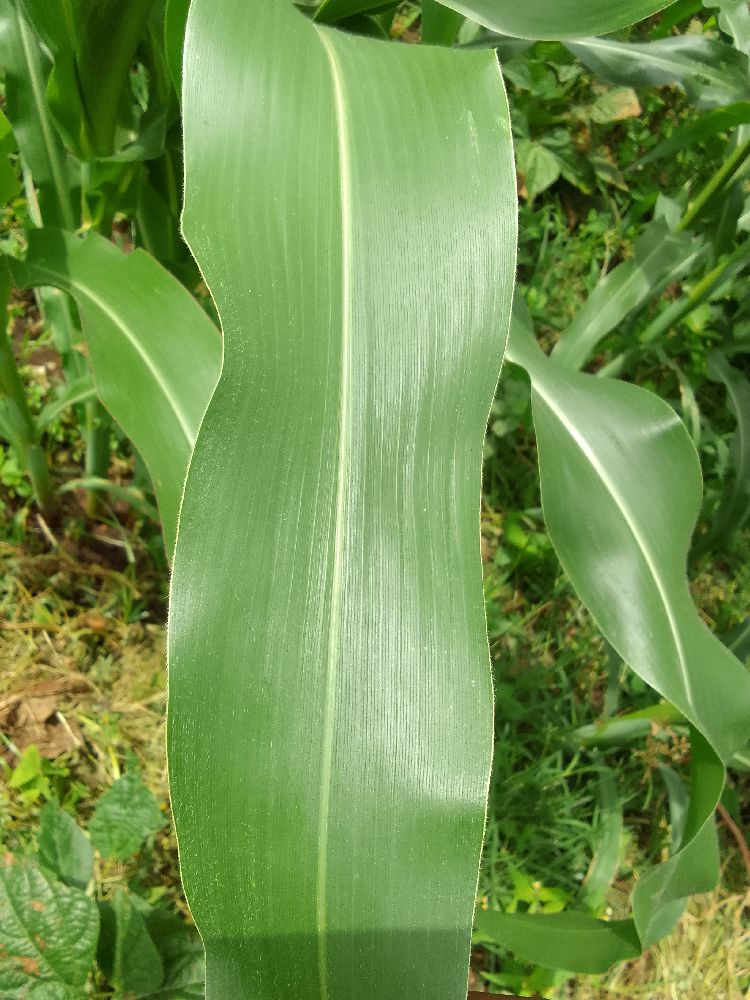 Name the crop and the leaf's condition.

maize, healthy
